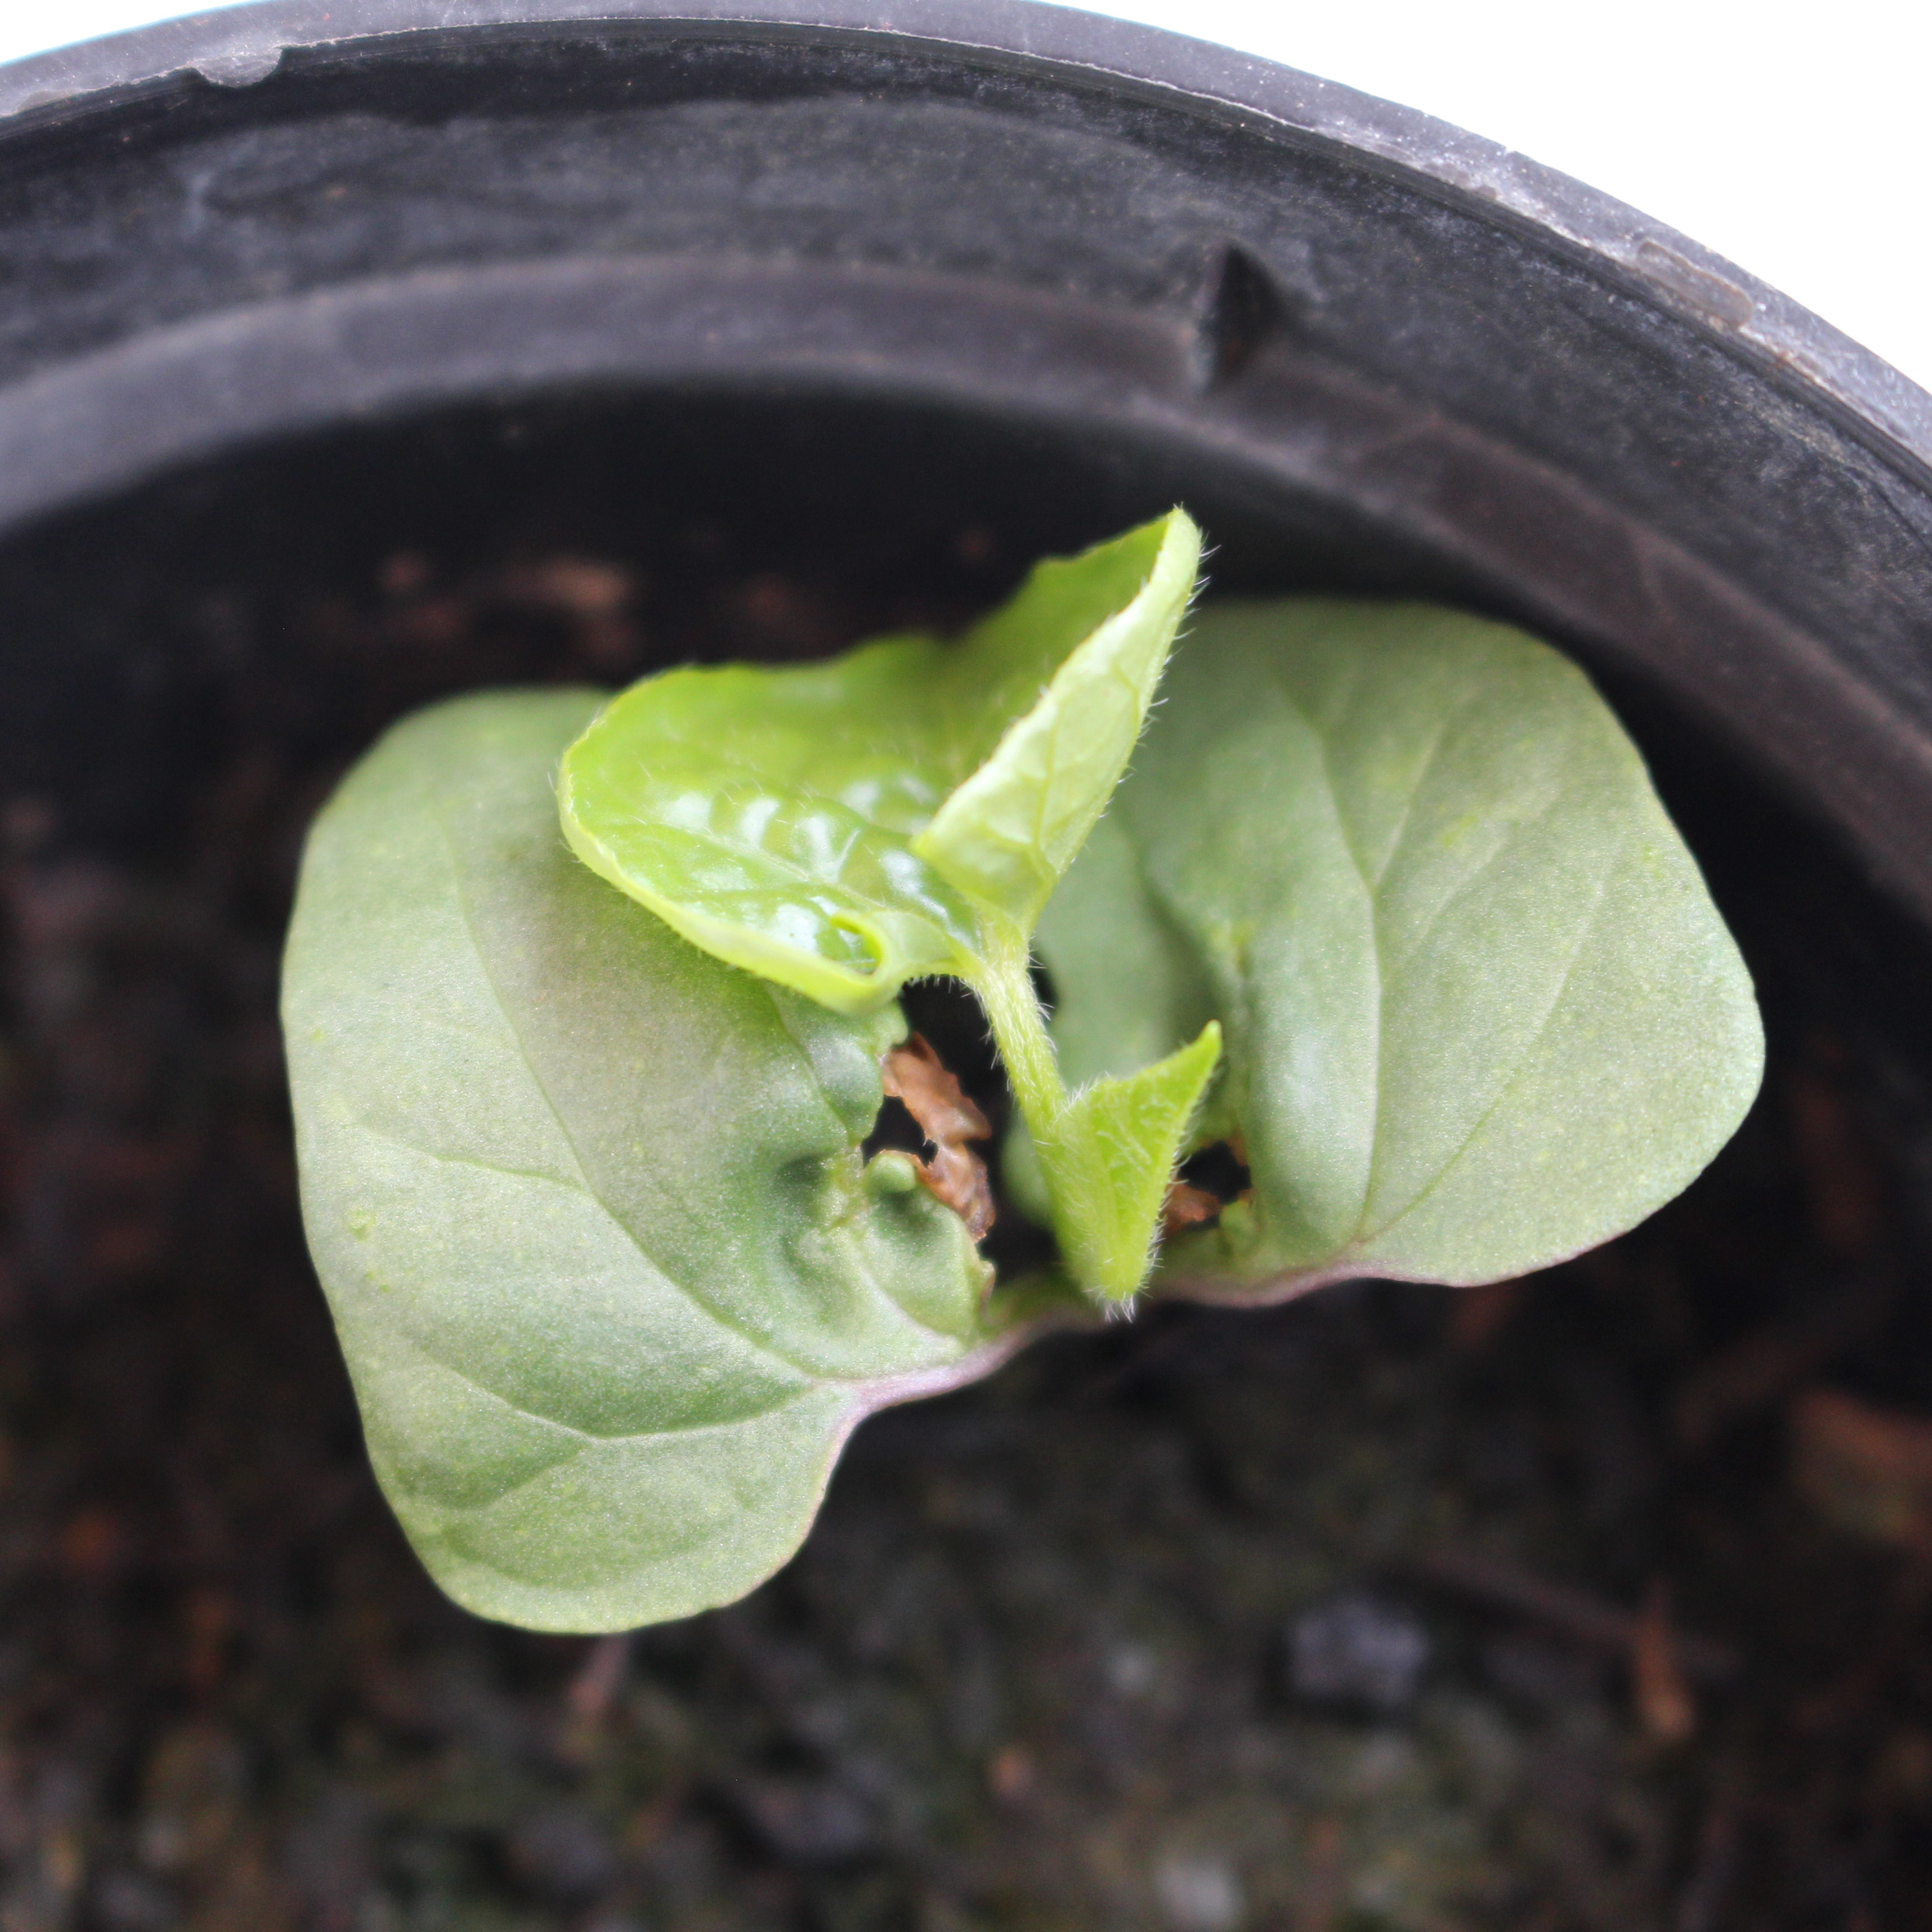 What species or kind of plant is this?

Convolvulus arvensis
